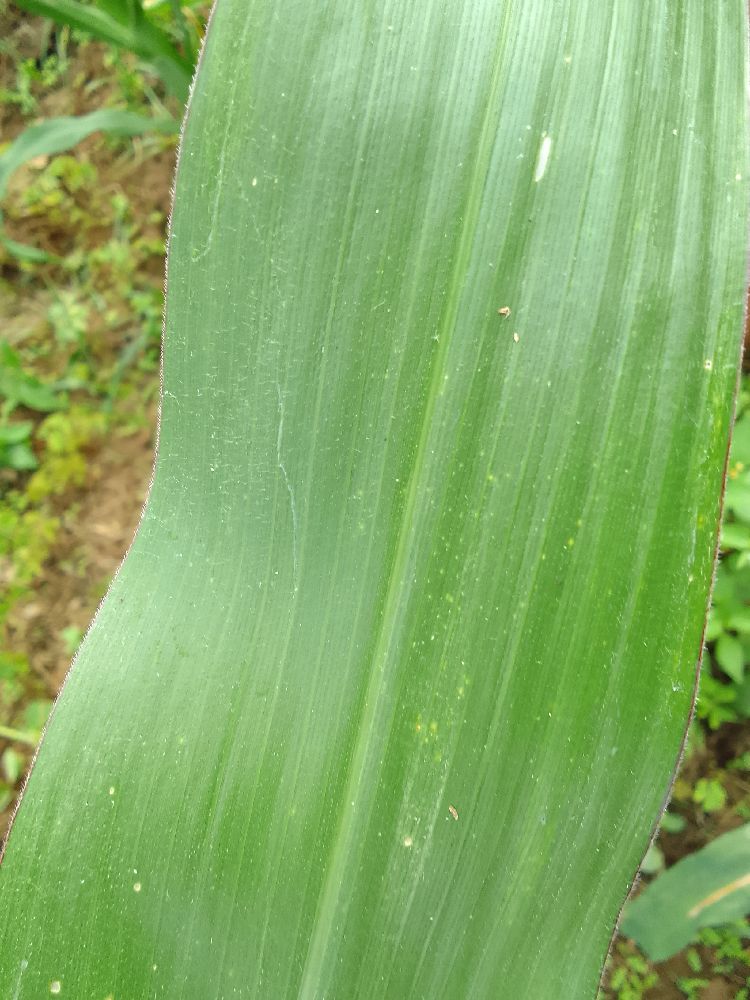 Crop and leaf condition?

maize, healthy
